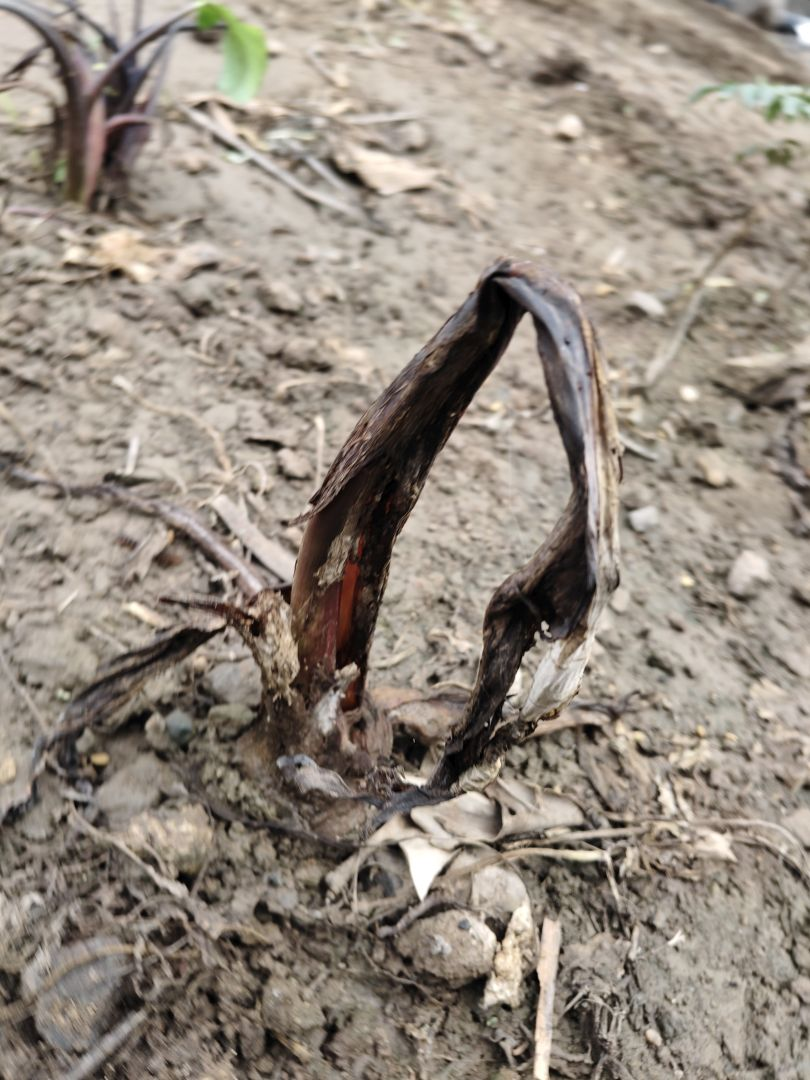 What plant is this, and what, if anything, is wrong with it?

taro, root rot
